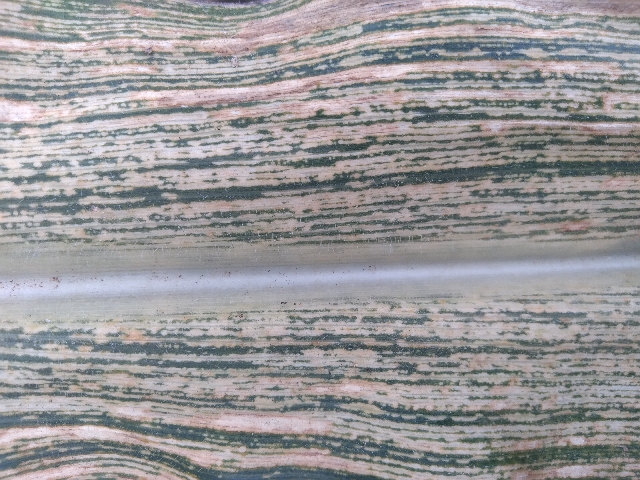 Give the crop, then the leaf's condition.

maize, maize streak virus
